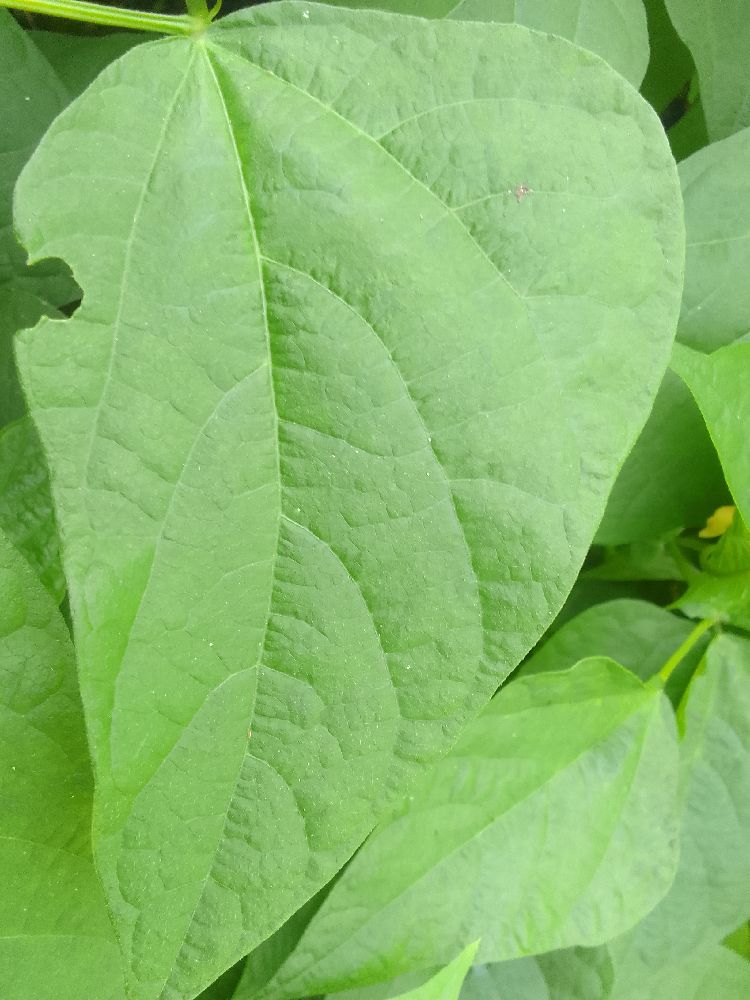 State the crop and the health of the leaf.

common bean, healthy
